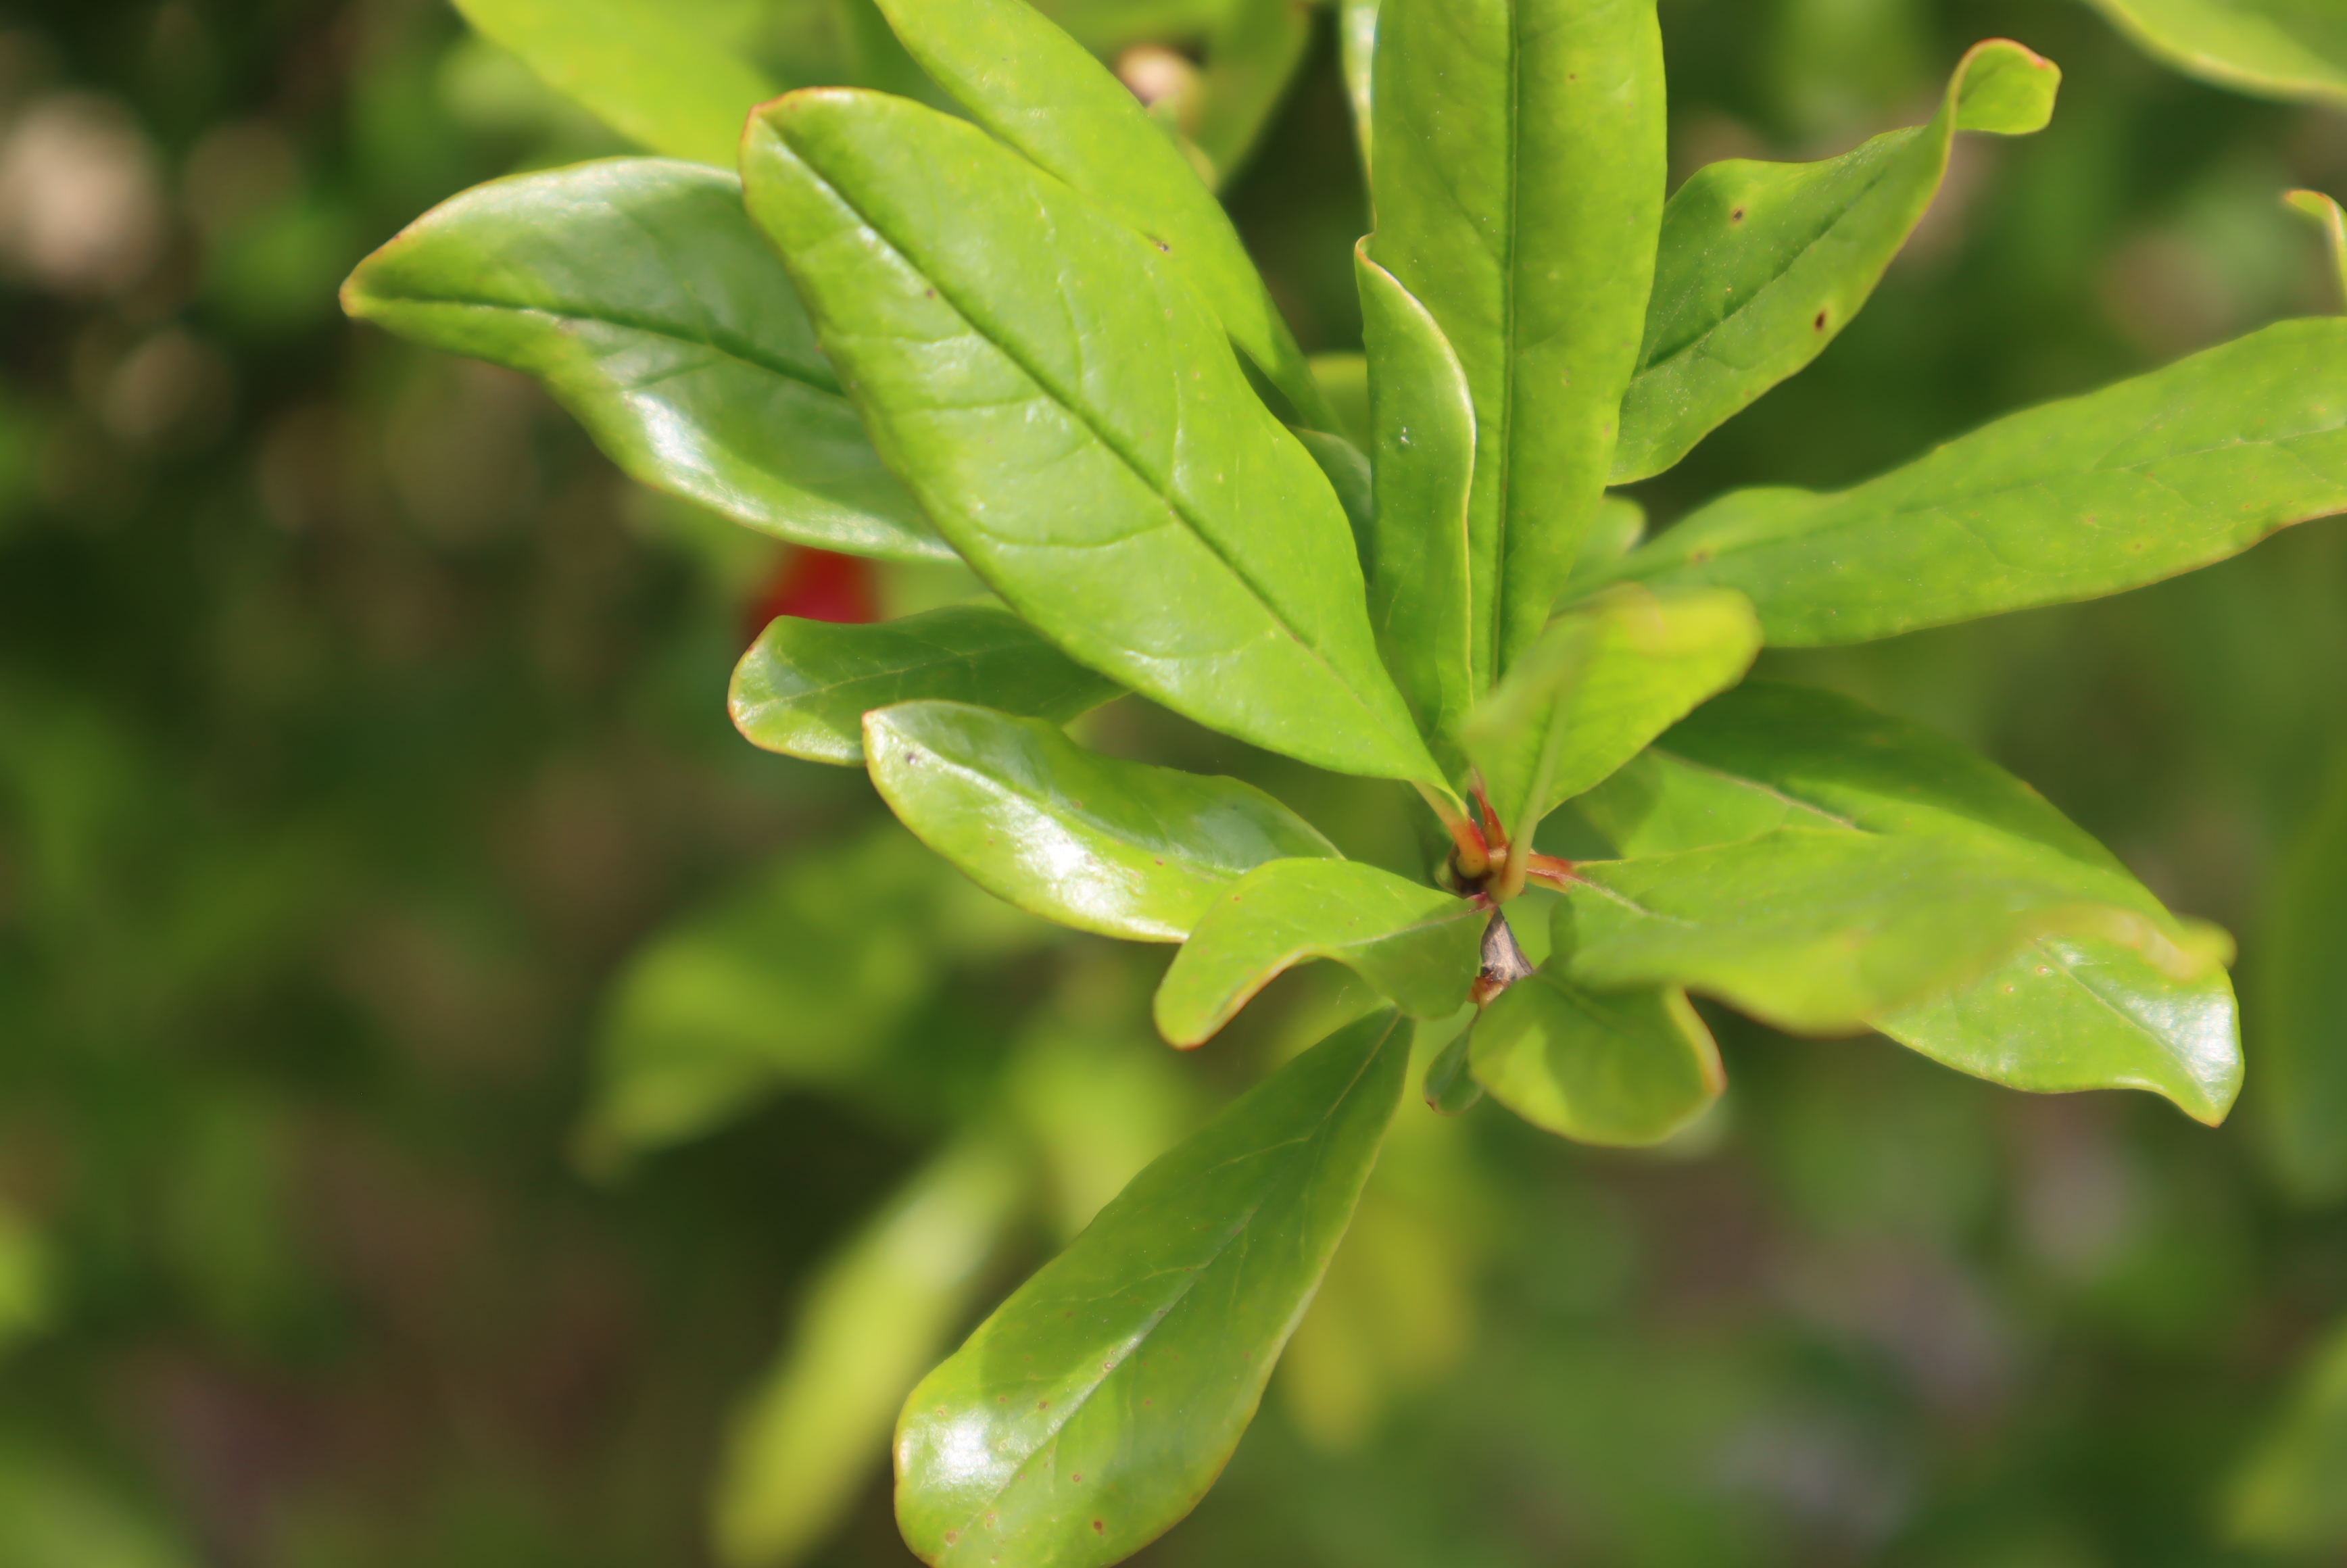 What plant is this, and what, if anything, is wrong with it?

pomegranate, aphids, coniella granati
